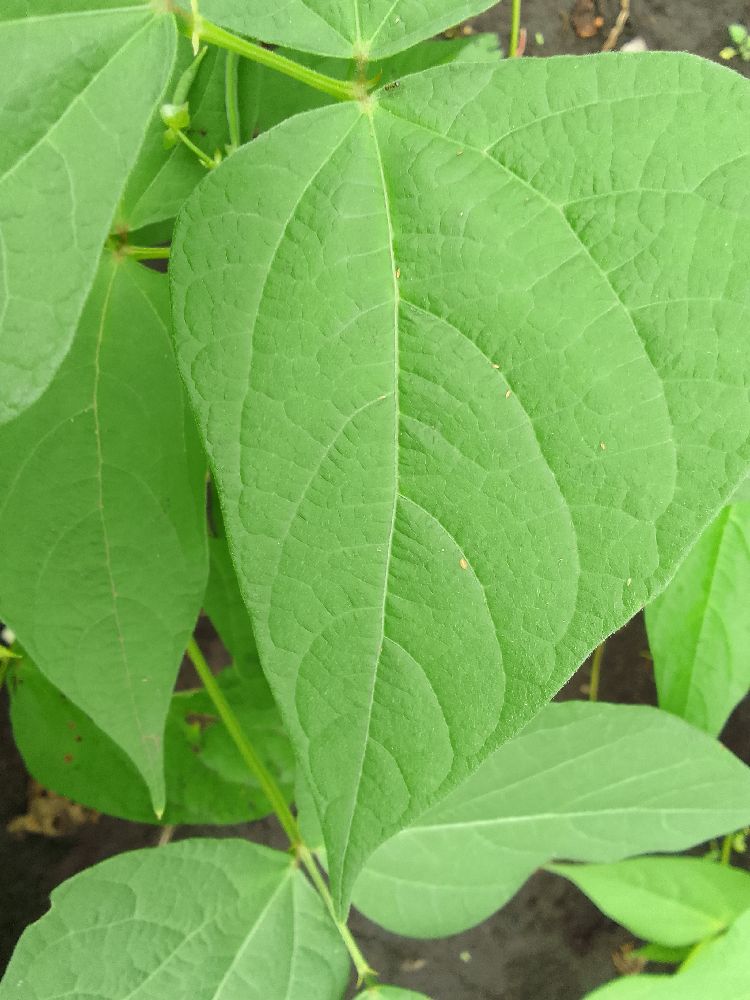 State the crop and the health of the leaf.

common bean, healthy
